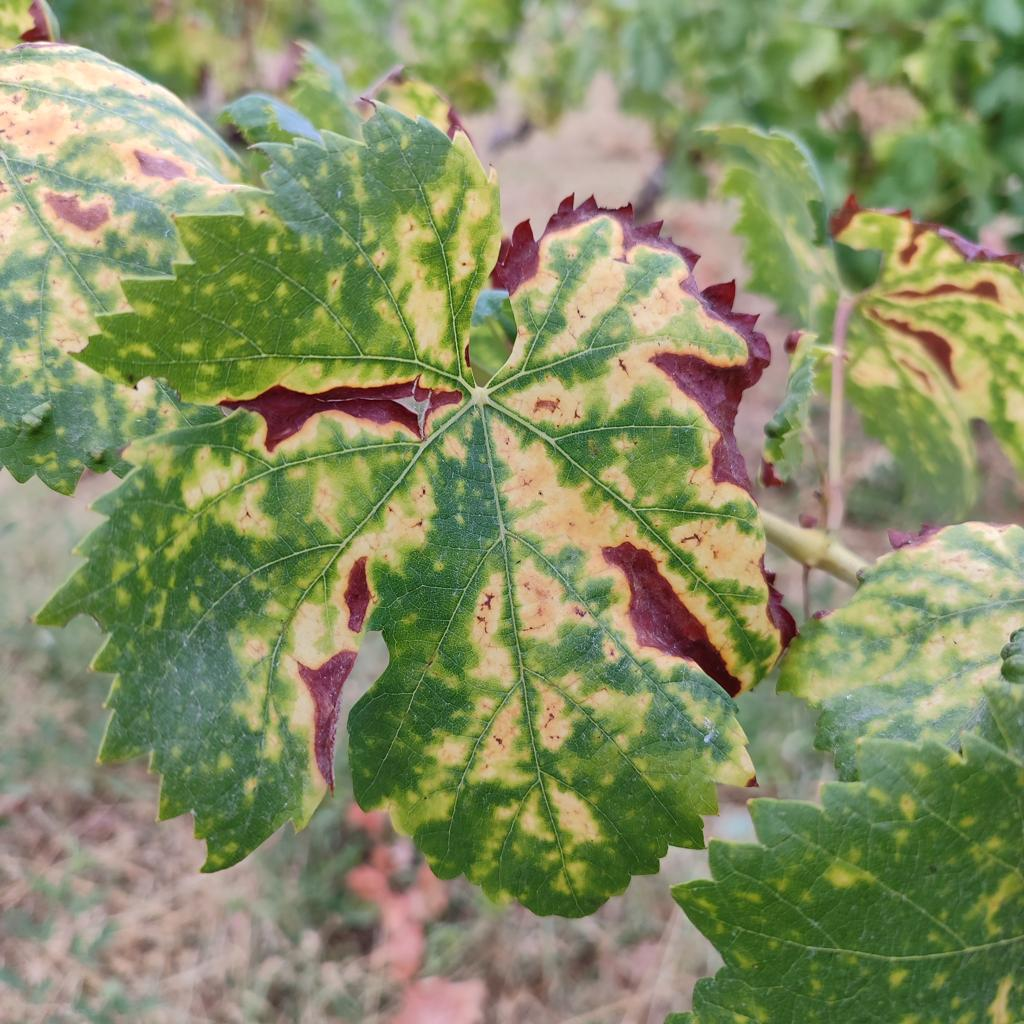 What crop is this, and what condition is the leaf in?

grapevine, esca complex
